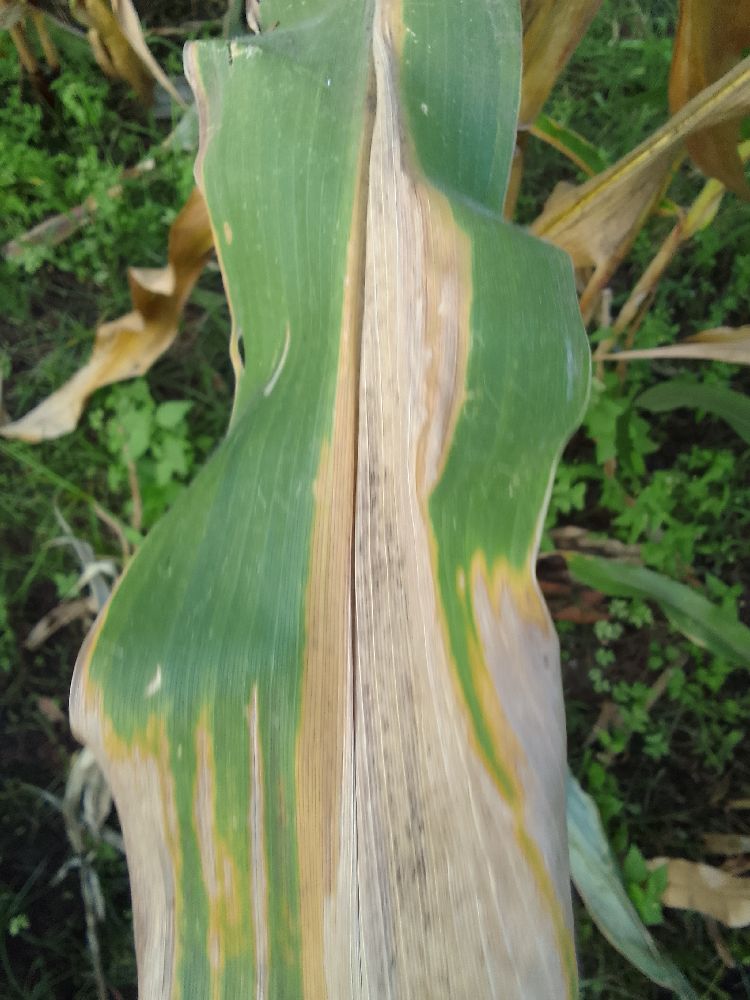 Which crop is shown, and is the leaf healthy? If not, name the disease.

maize, maize lethal necrosis
